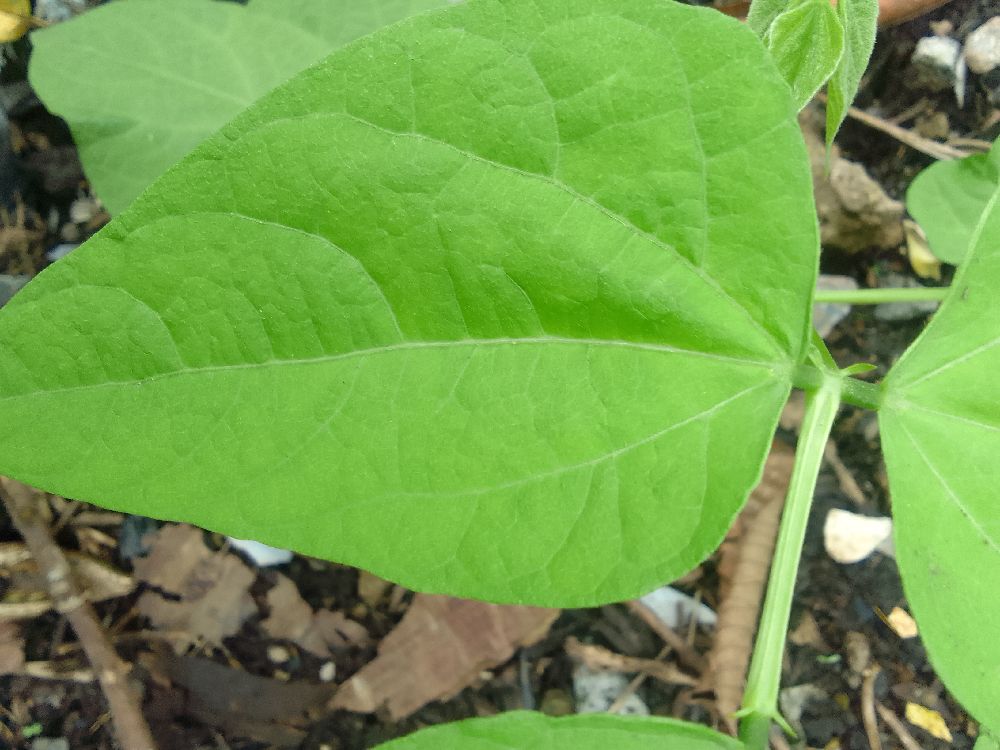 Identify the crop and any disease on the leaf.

common bean, healthy
